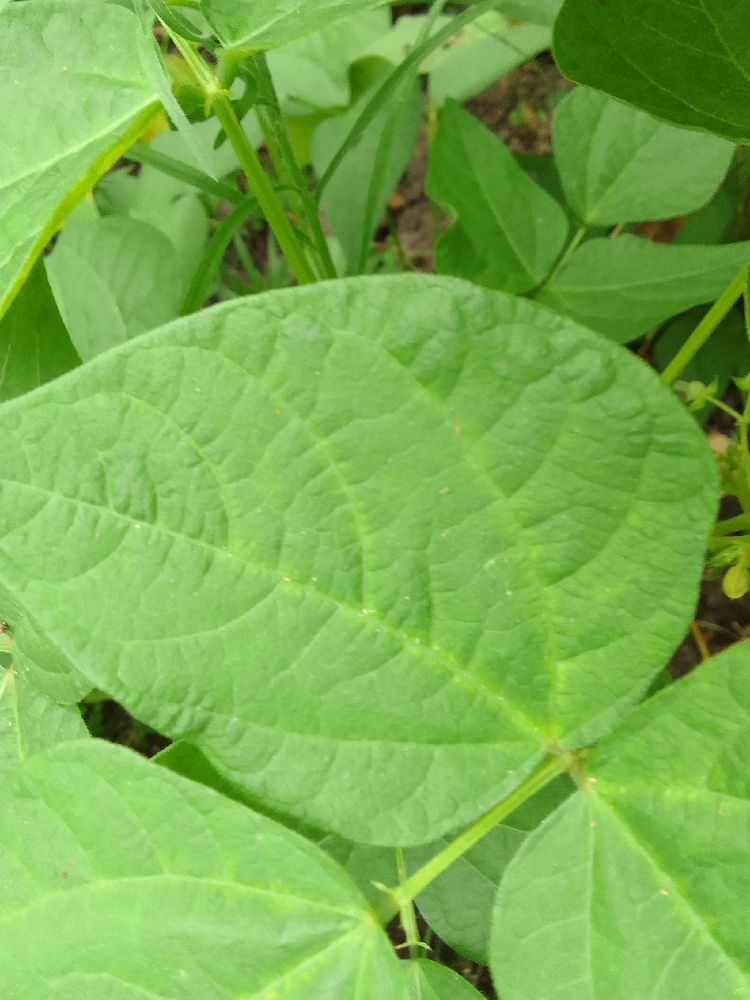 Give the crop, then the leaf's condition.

common bean, healthy
